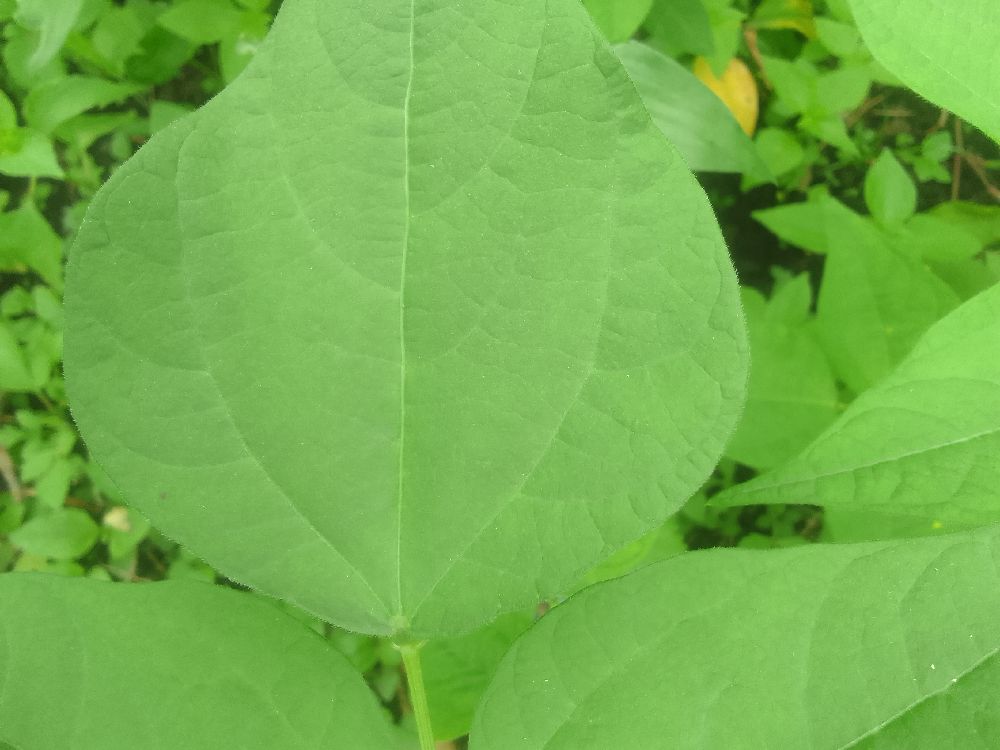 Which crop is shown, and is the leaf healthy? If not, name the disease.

common bean, healthy
